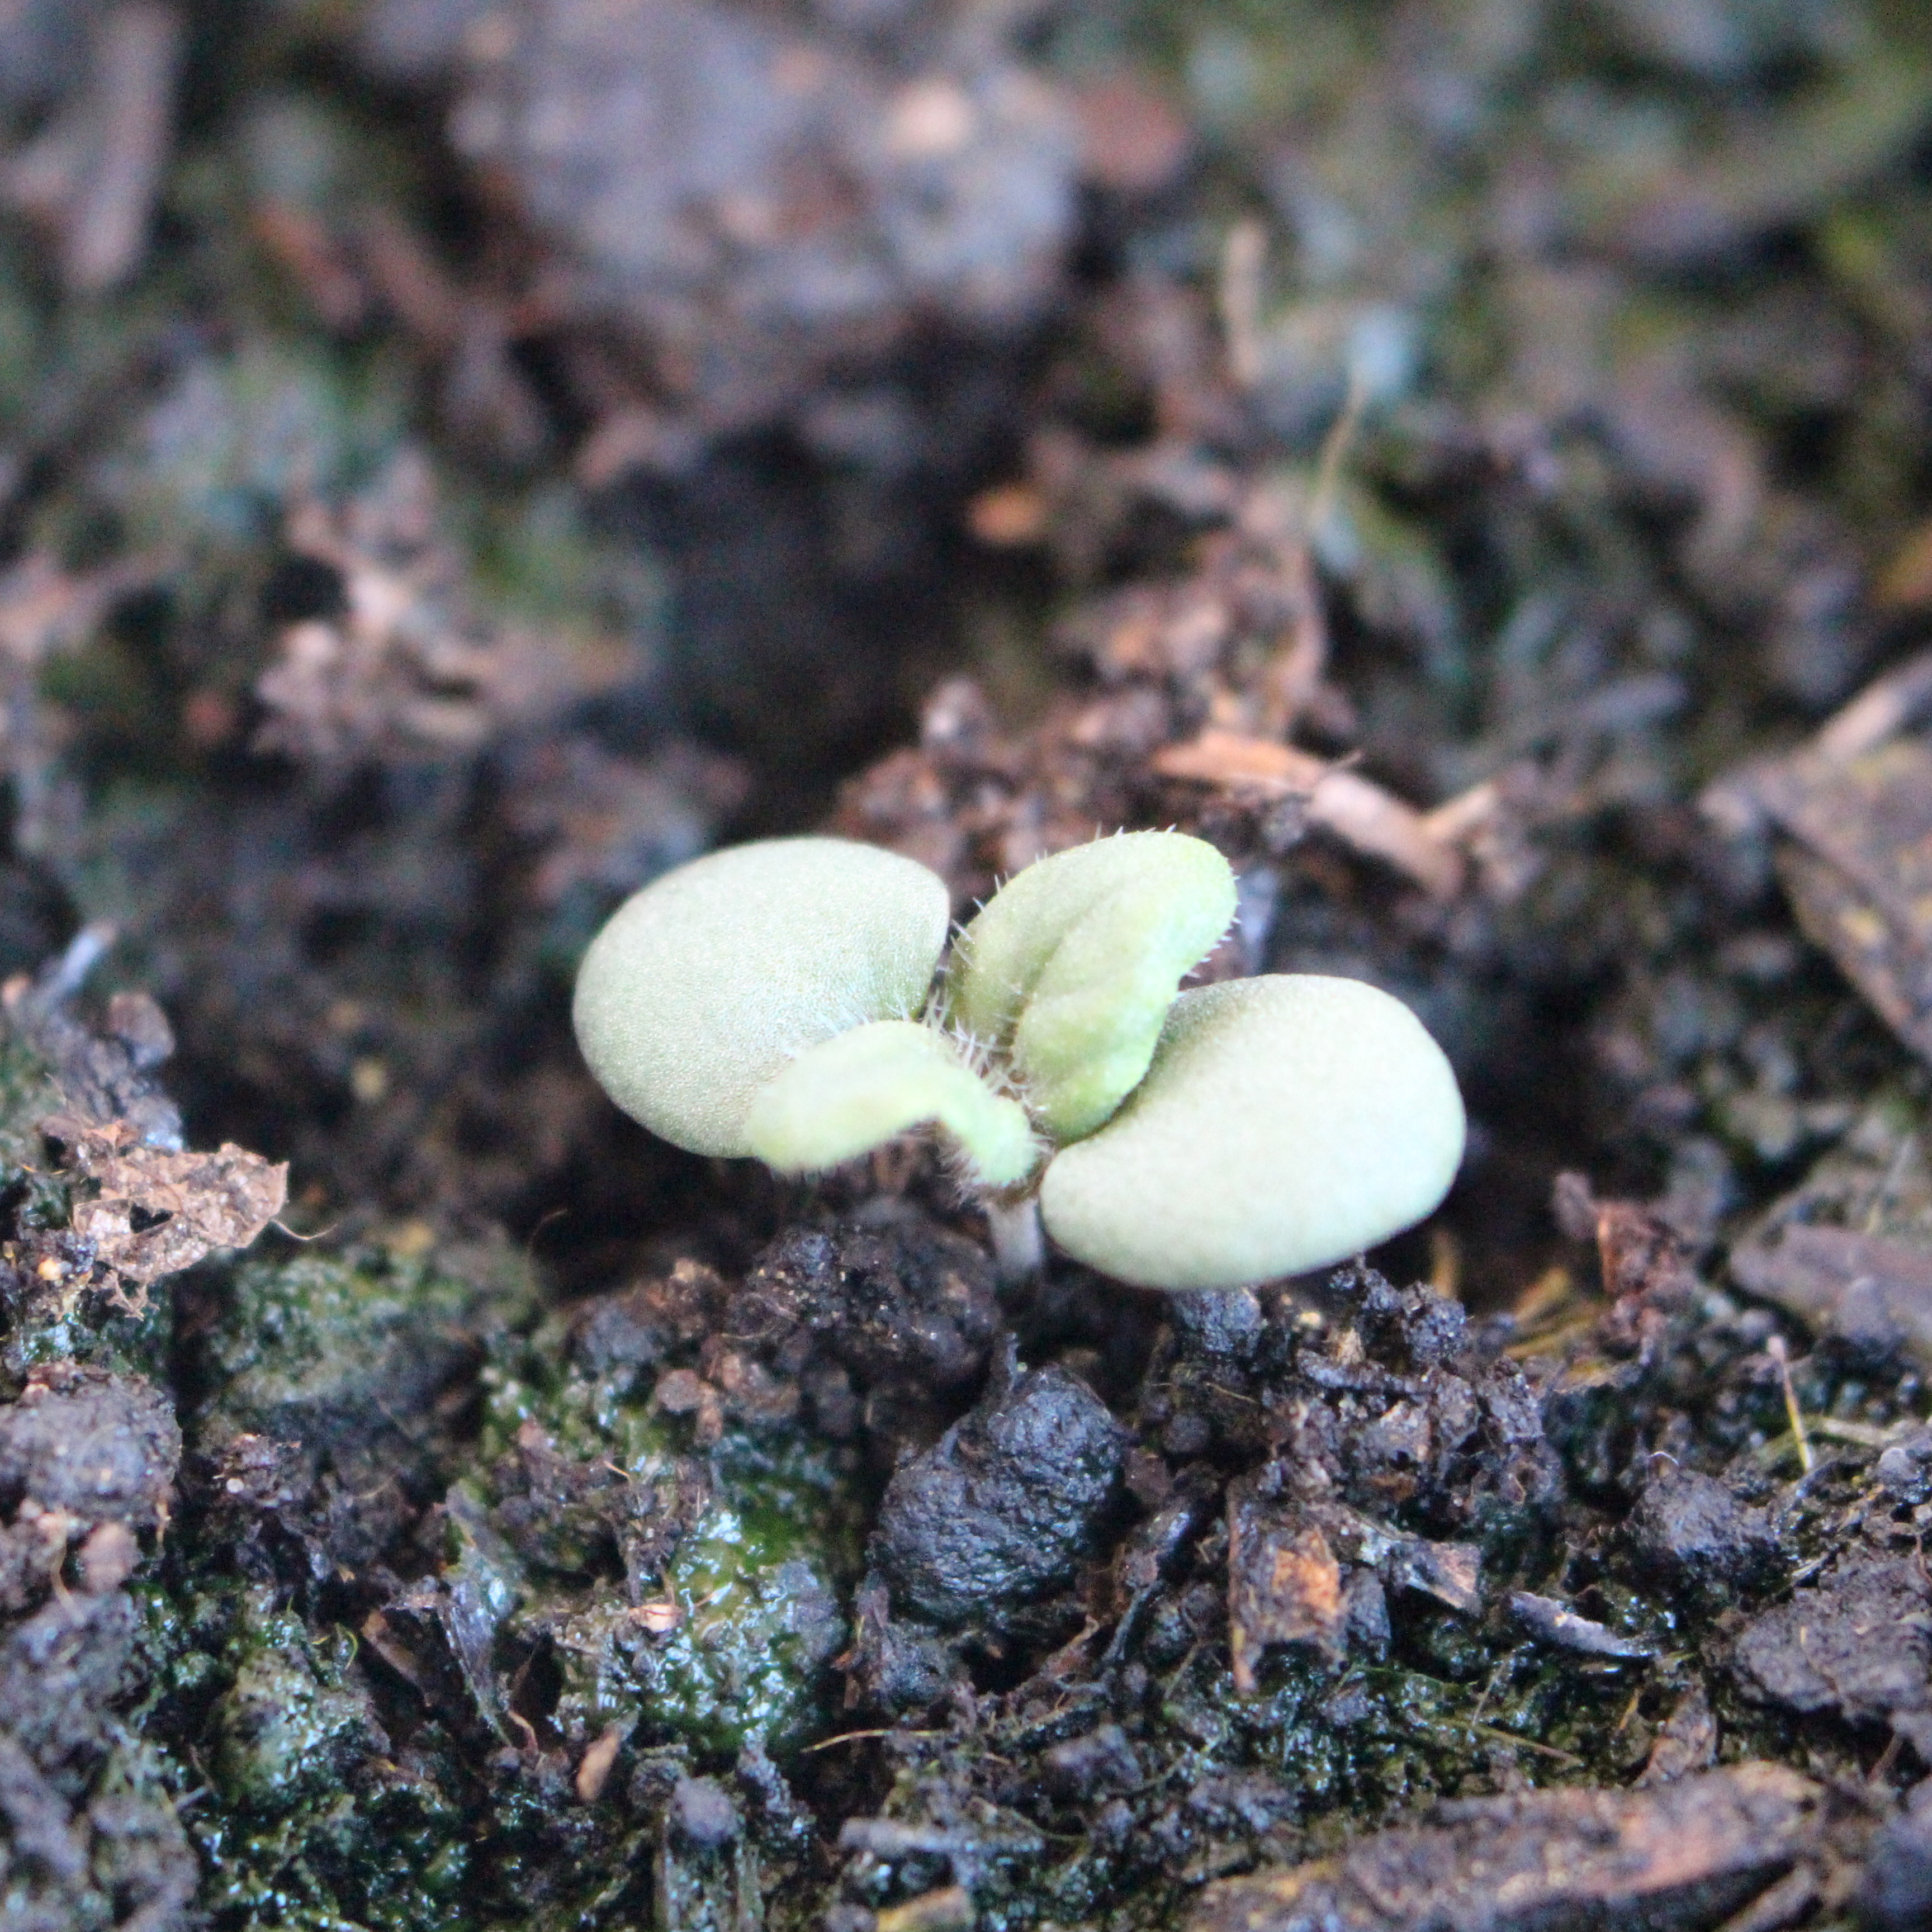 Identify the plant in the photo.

Veronica persica
